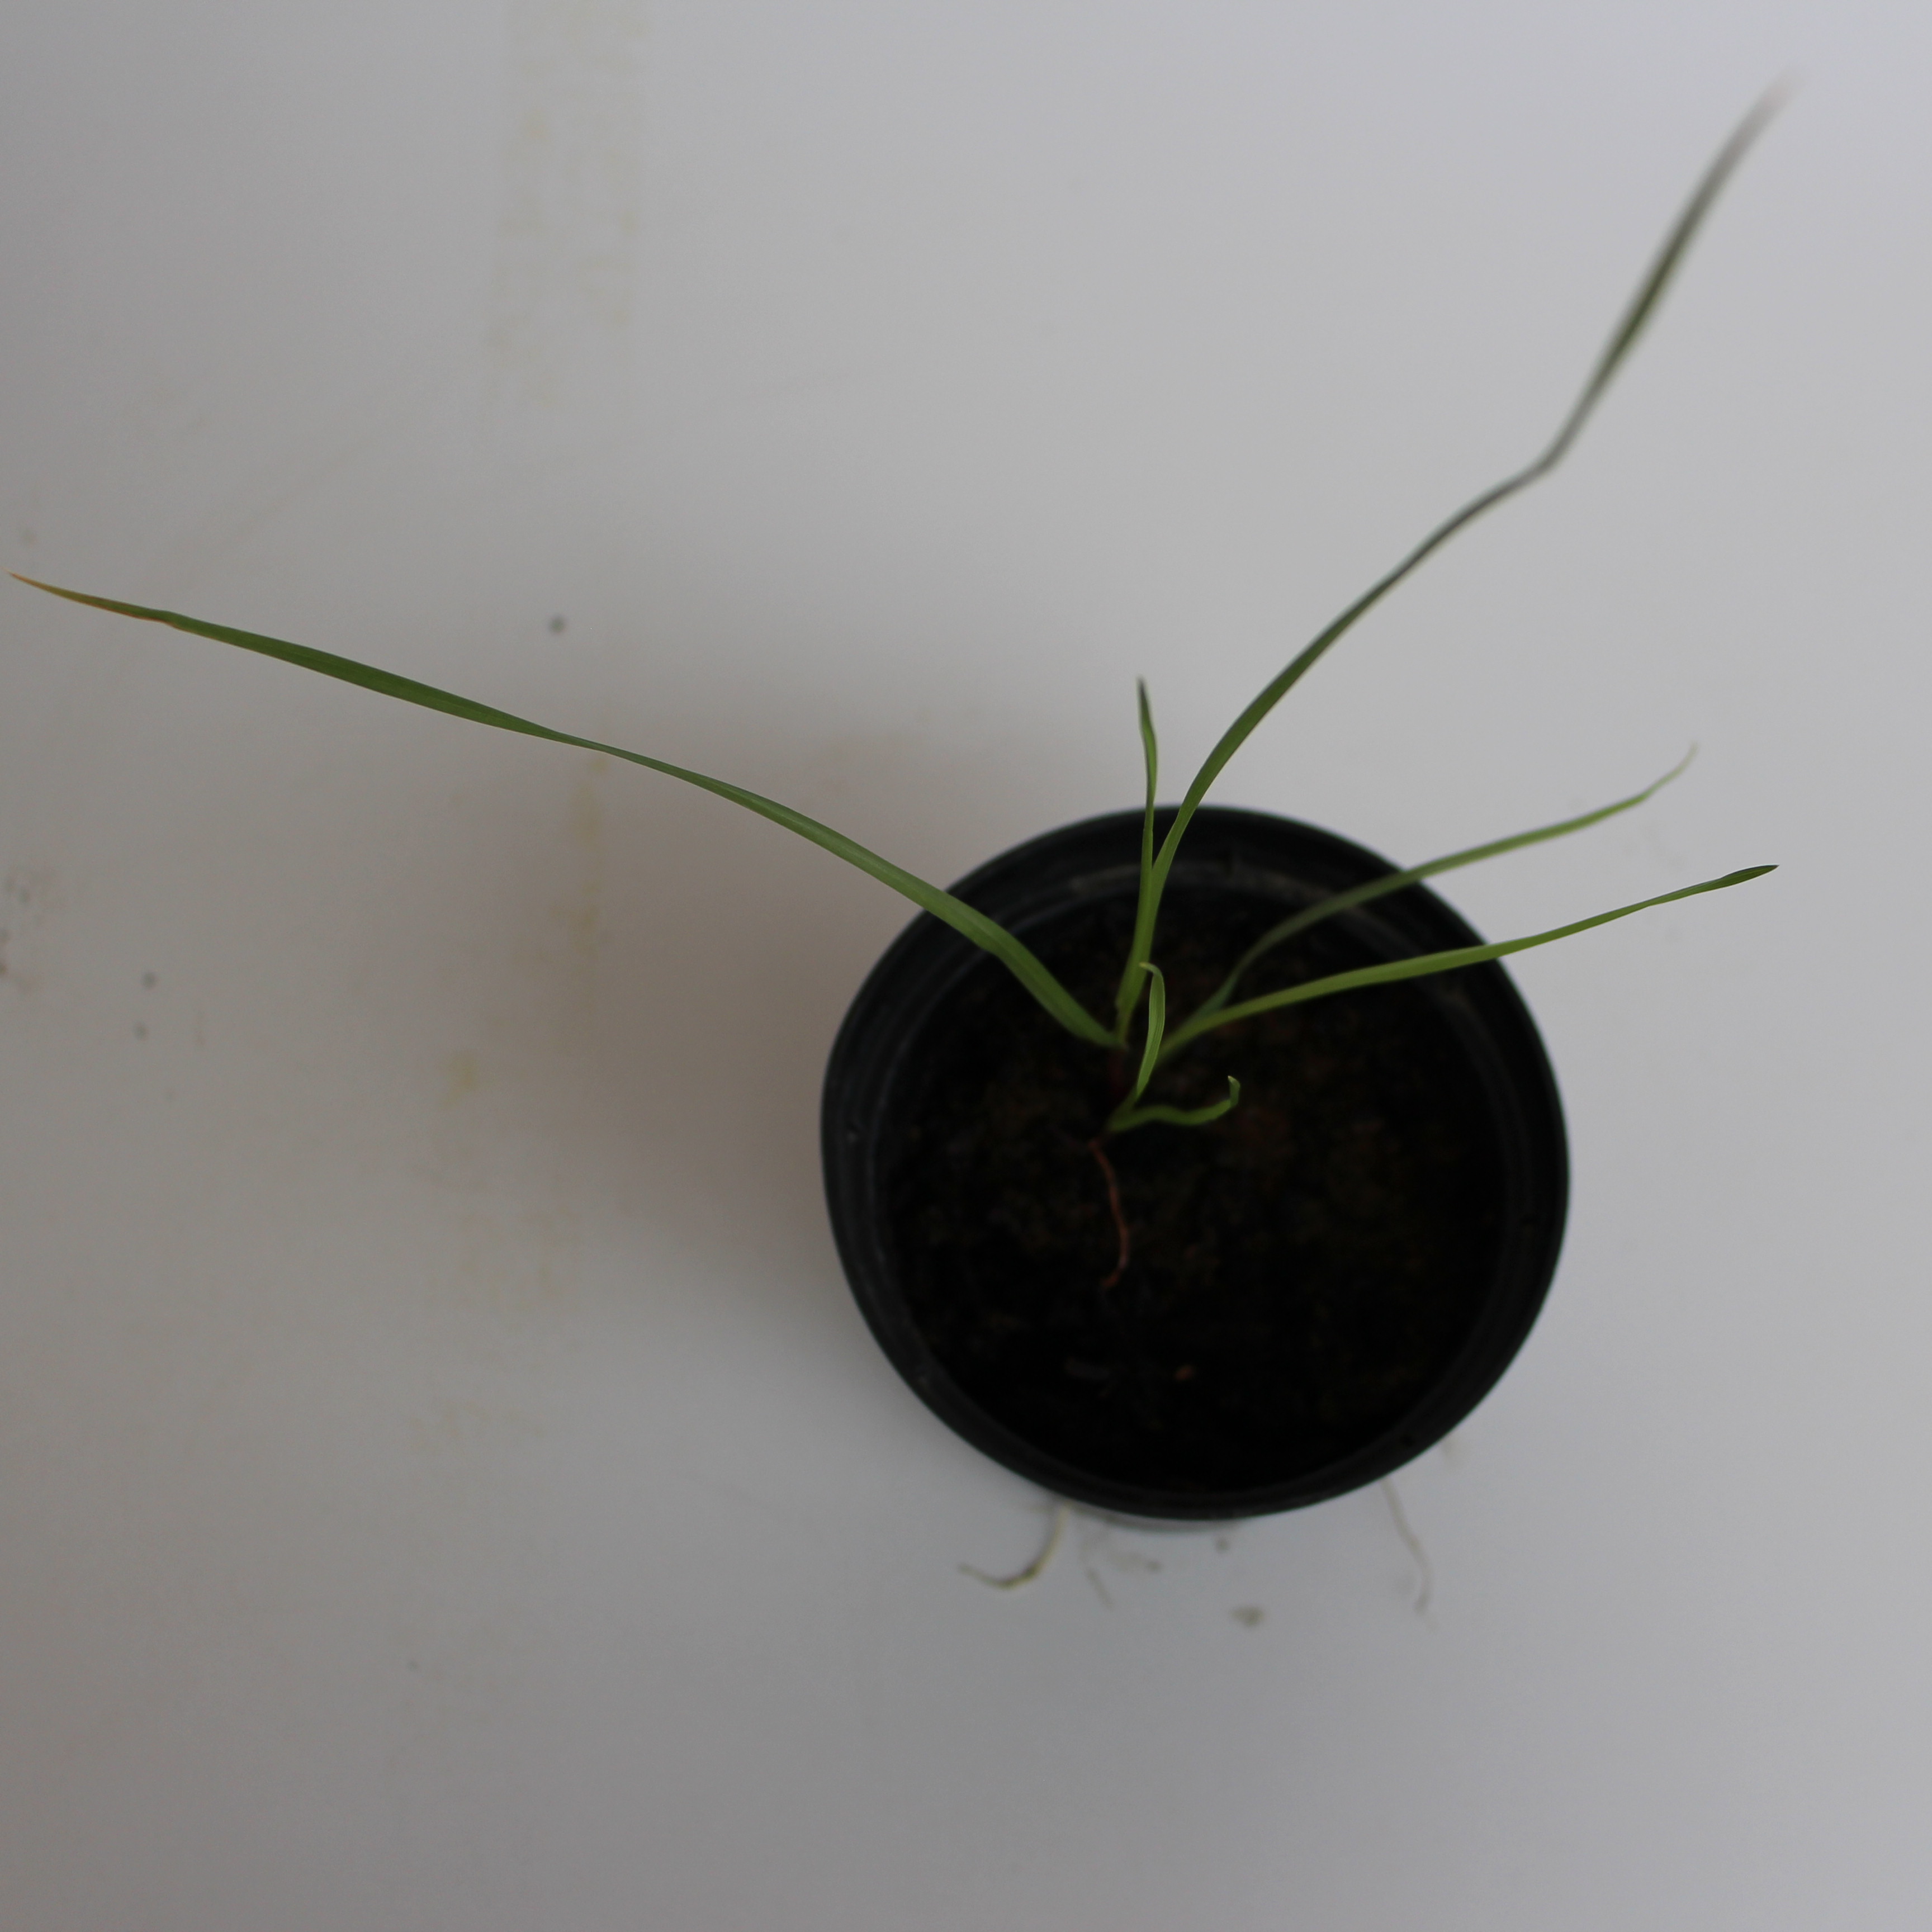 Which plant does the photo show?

Lolium multiflorum
